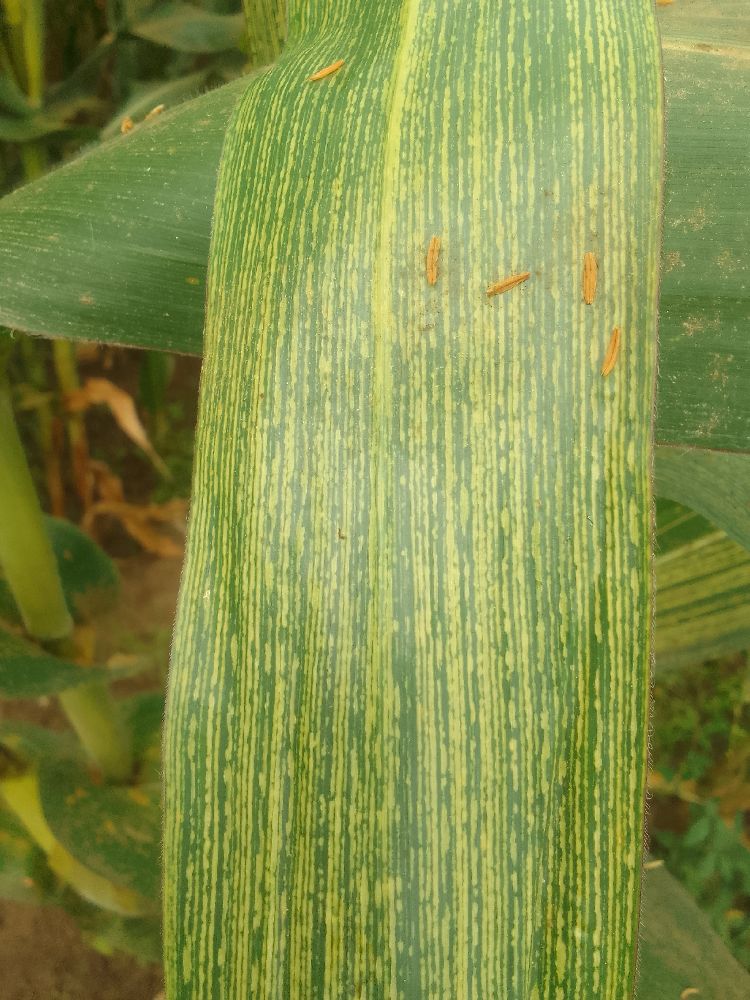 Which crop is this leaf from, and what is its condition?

maize, maize streak virus
